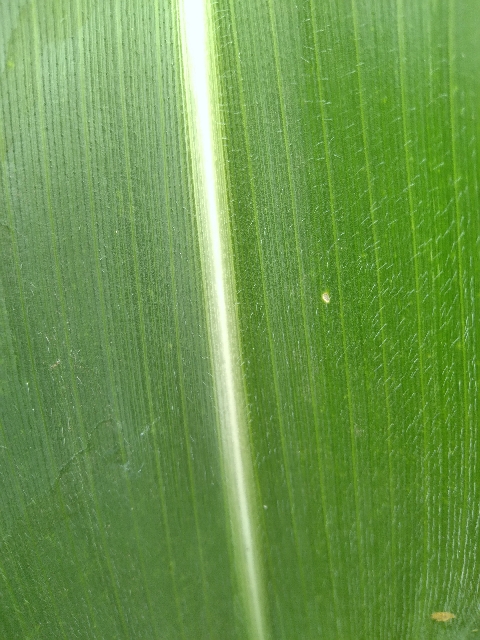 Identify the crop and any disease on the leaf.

maize, healthy
